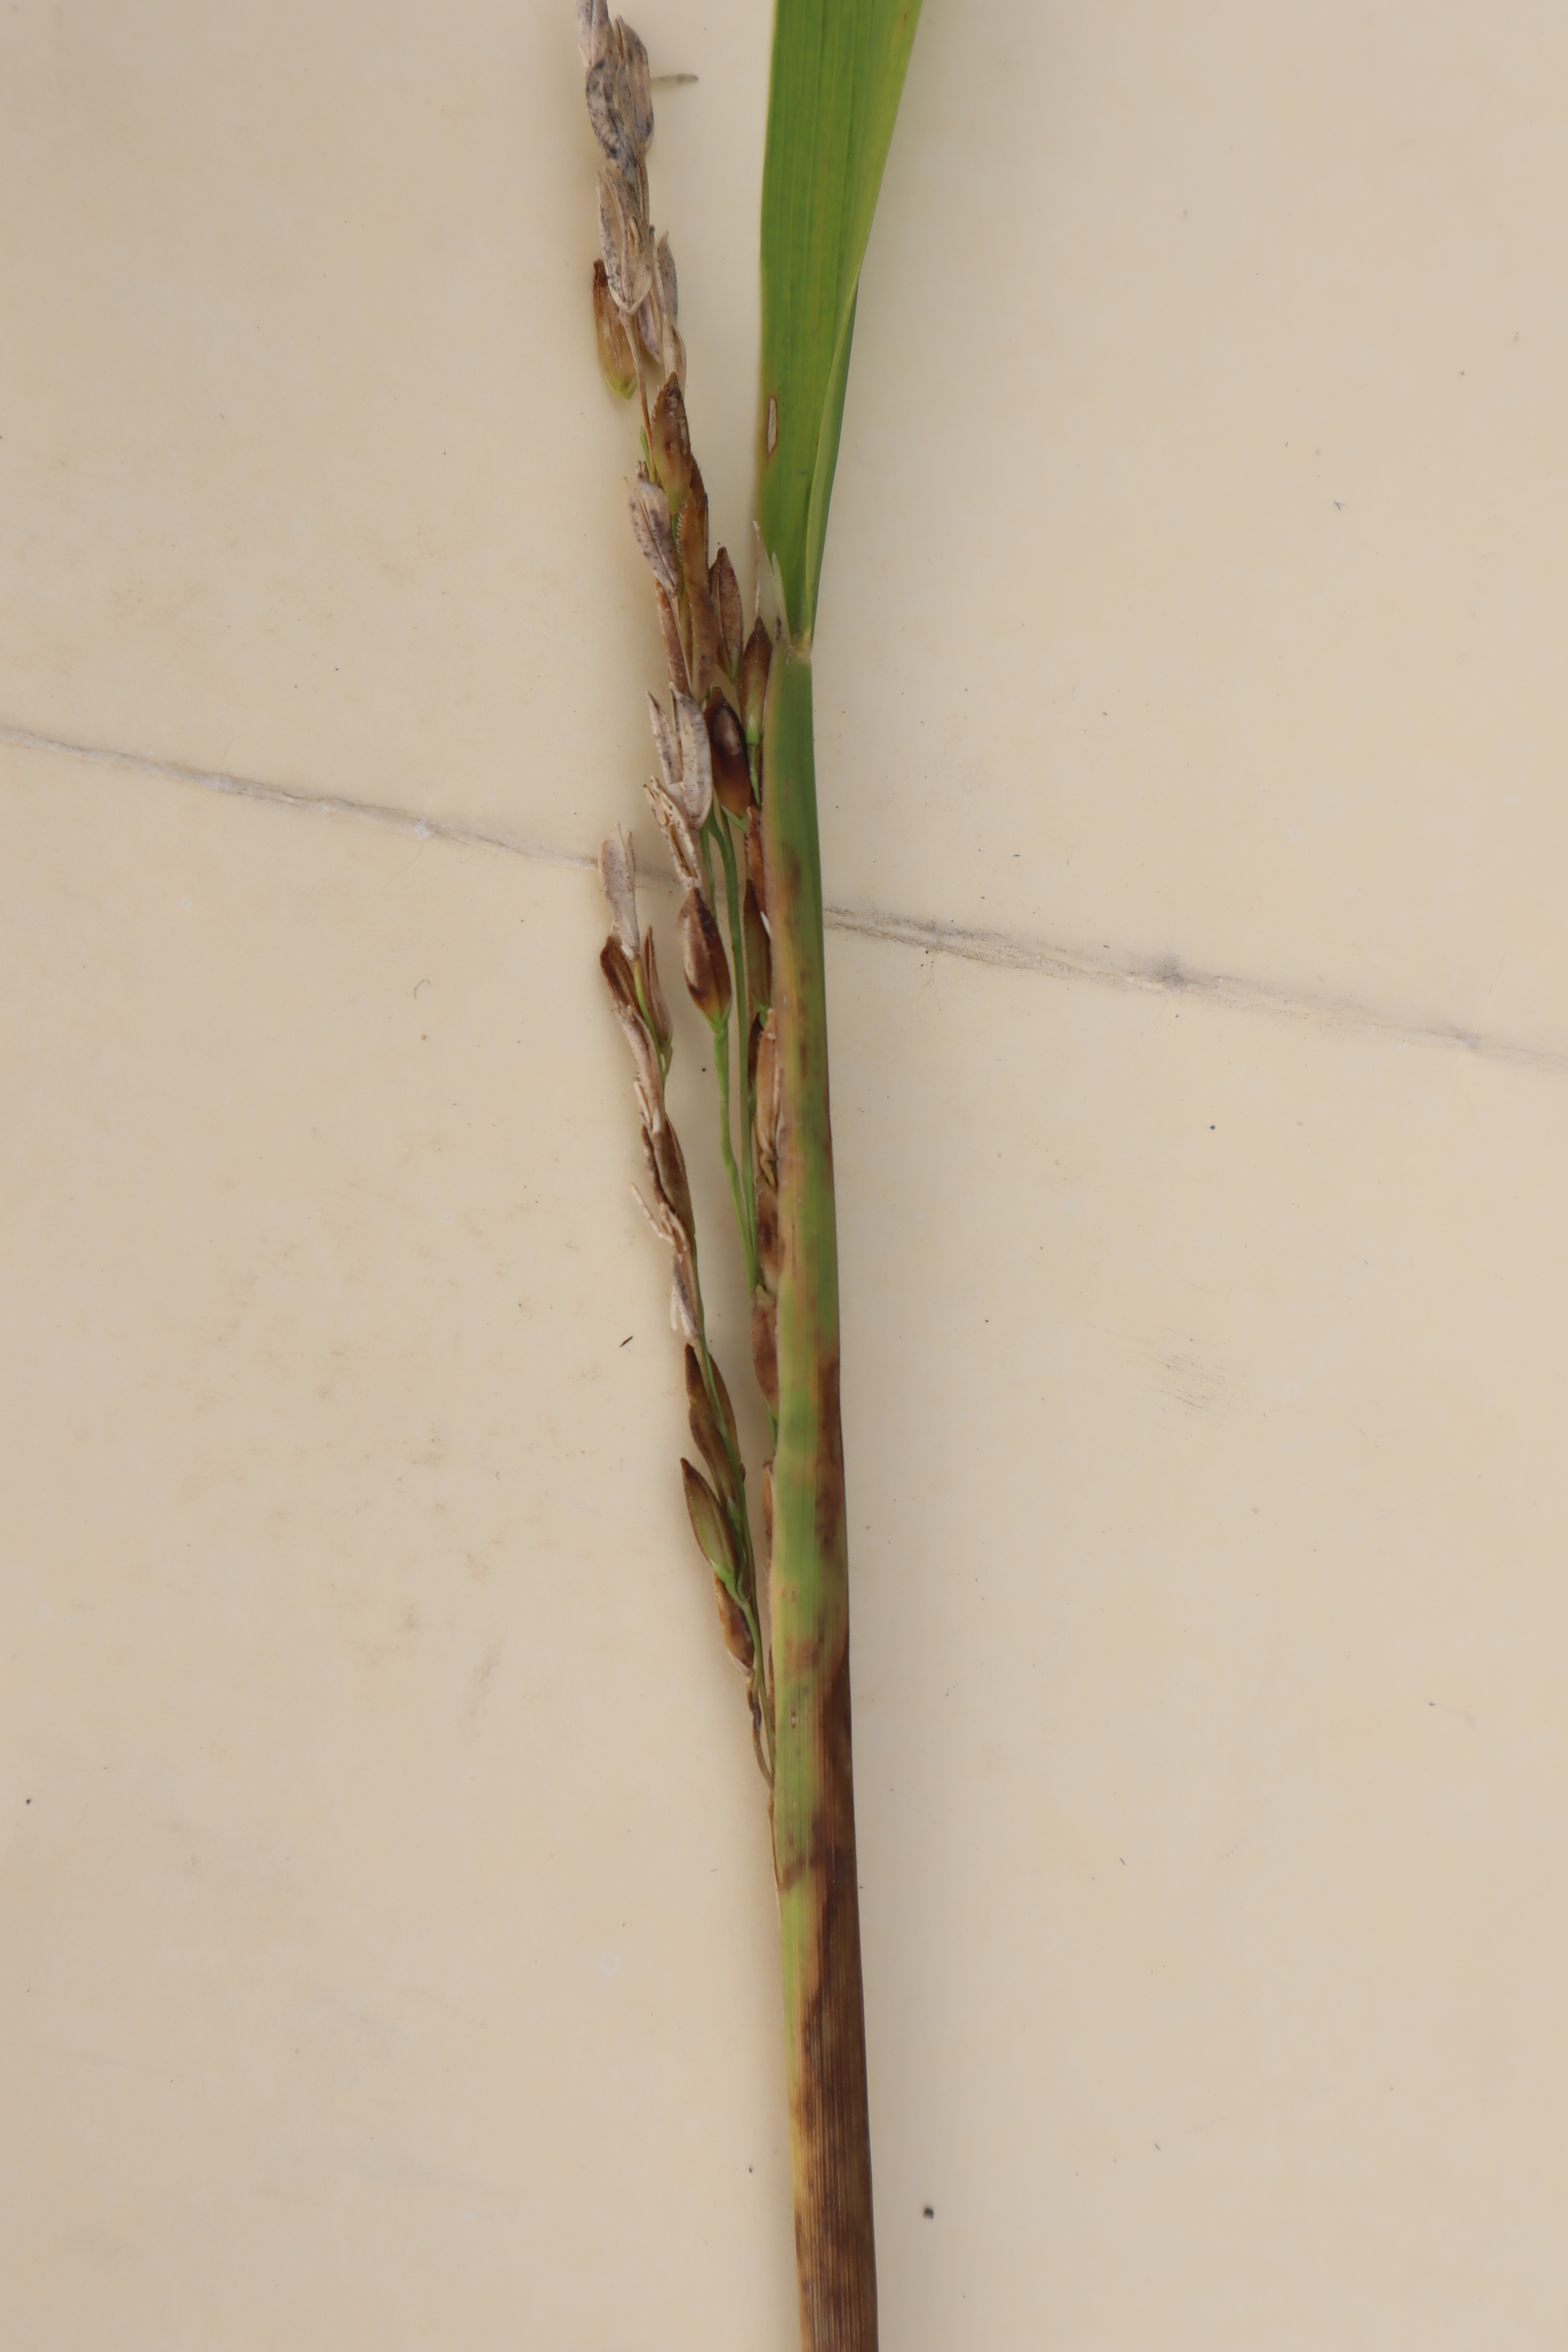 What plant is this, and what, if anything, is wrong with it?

rice, sarocladium oryzae
